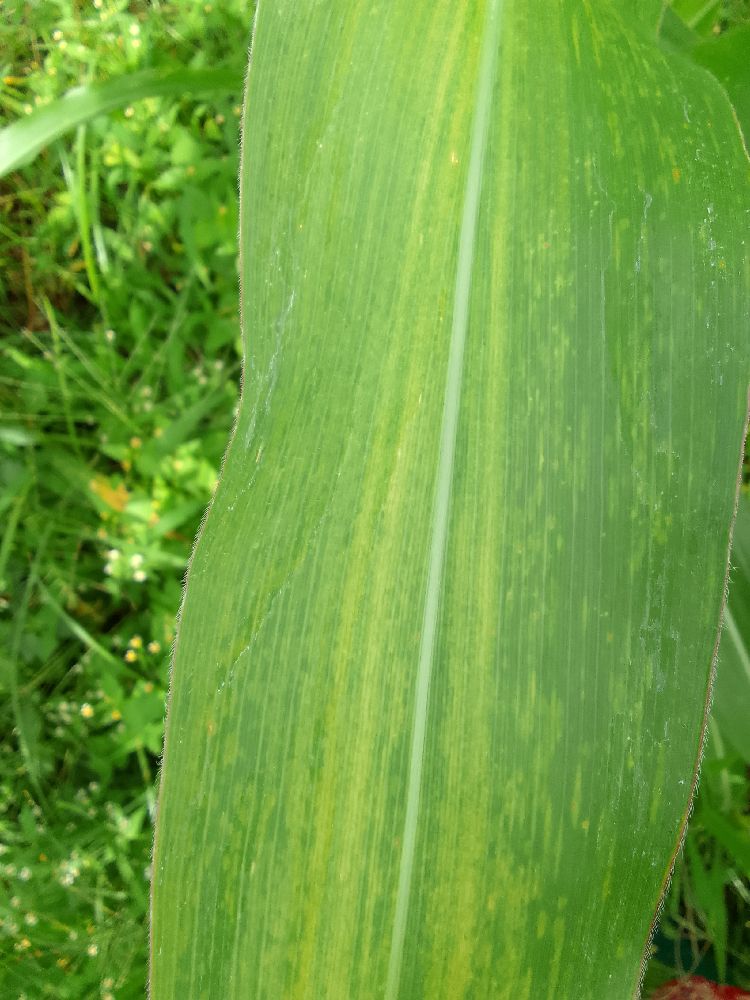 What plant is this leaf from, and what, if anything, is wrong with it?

maize, maize lethal necrosis
